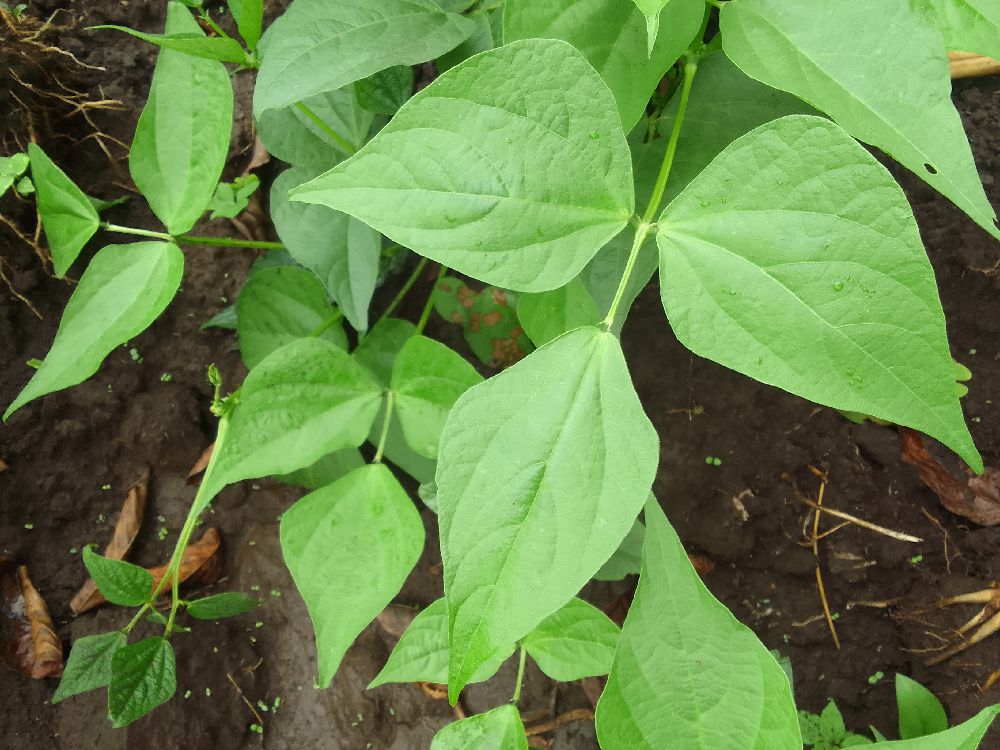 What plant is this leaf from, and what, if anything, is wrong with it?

common bean, healthy
